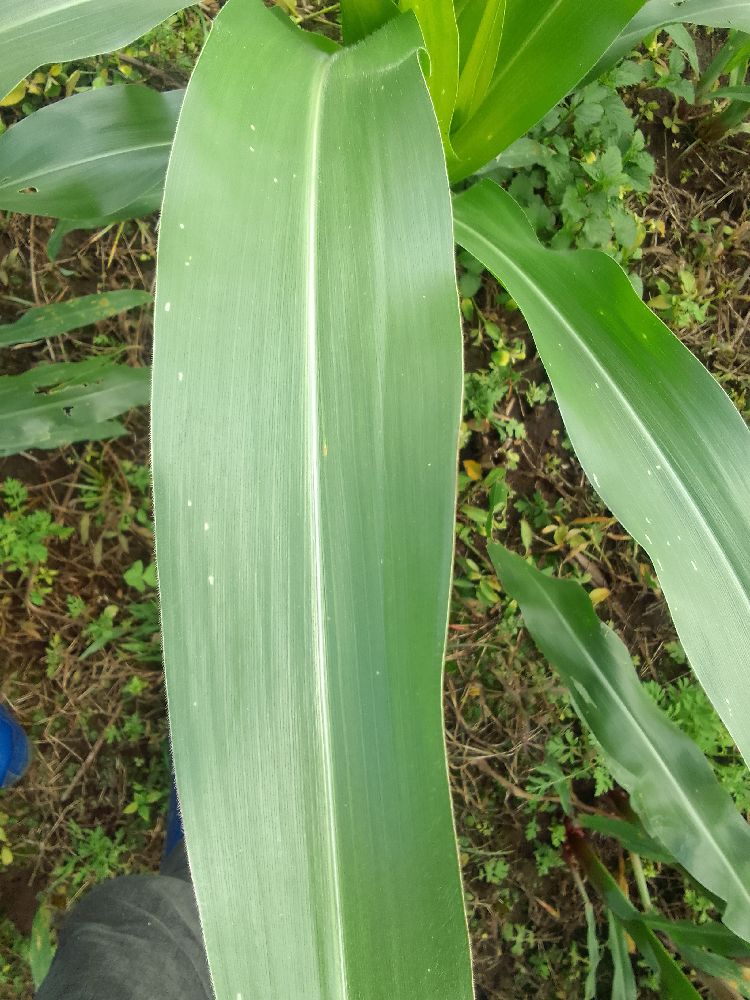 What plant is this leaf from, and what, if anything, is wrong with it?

maize, healthy
